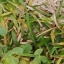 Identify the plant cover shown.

unstructured weed
